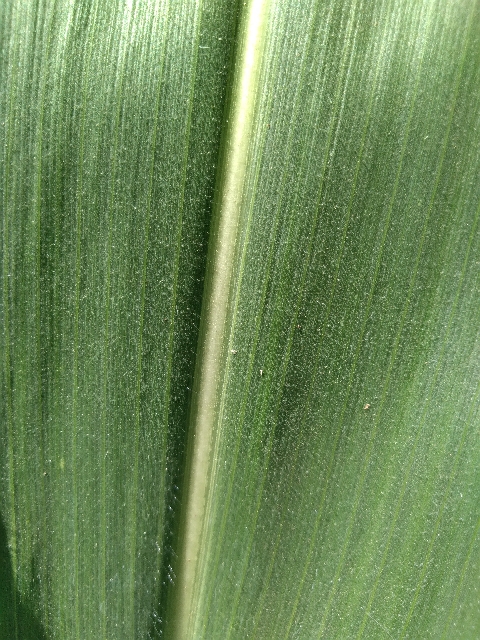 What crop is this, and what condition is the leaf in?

maize, healthy
